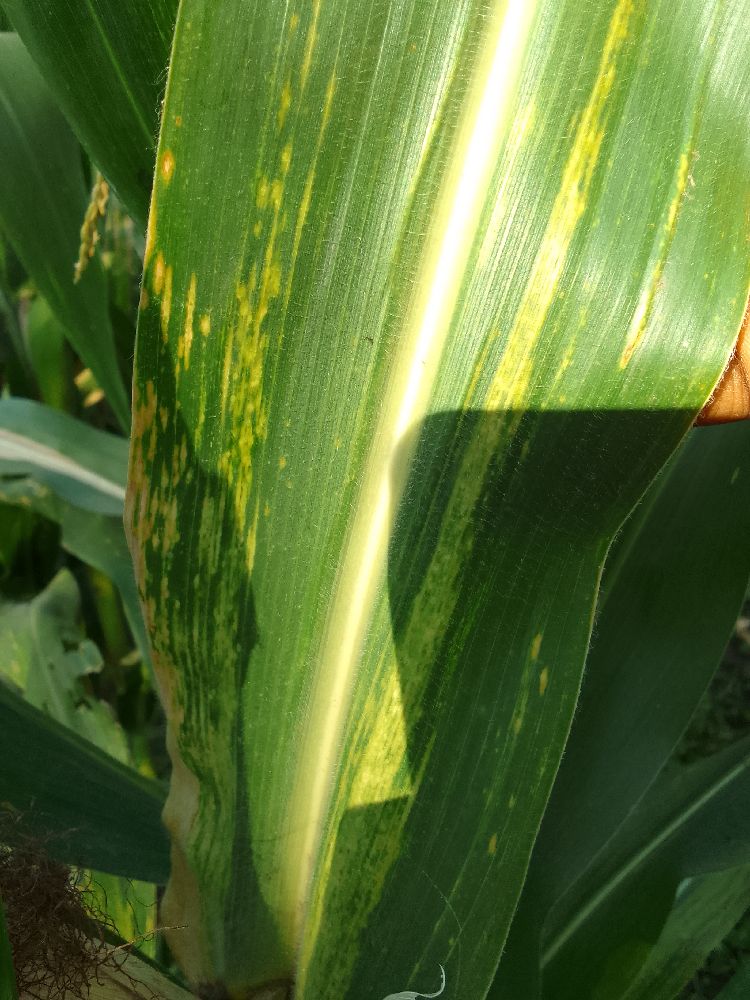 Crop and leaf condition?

maize, maize lethal necrosis
